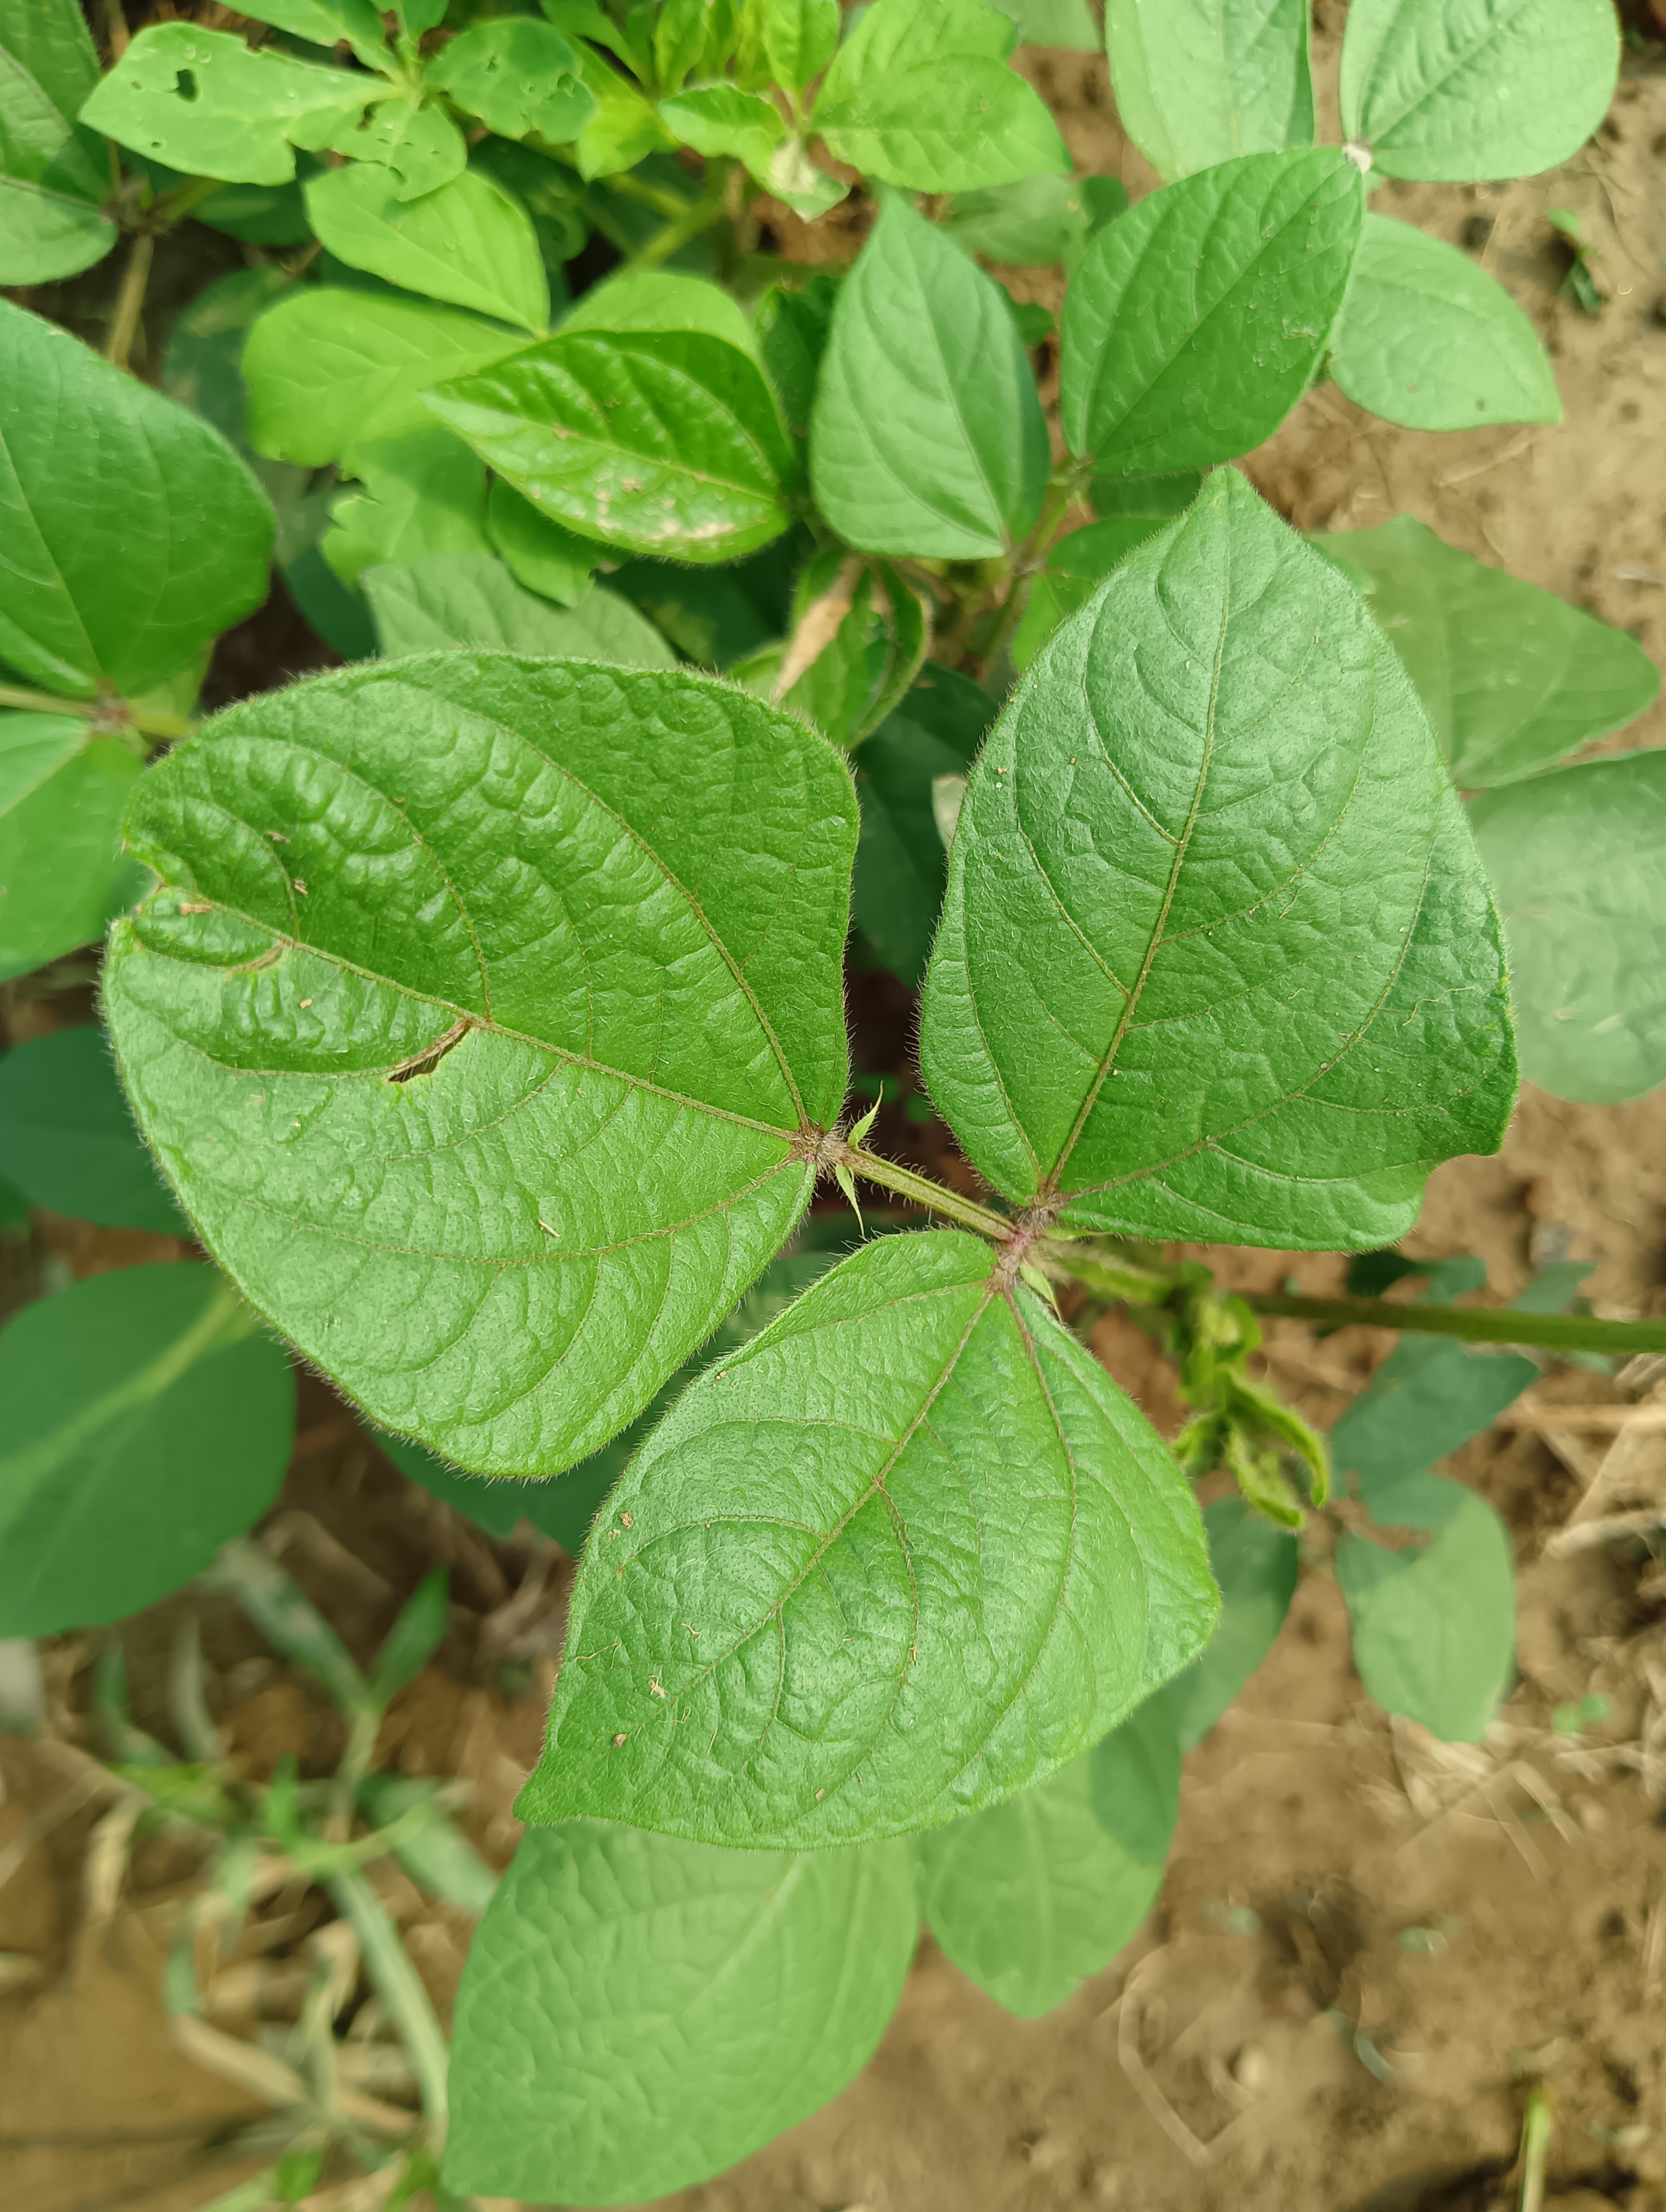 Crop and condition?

mungbean, healthy
